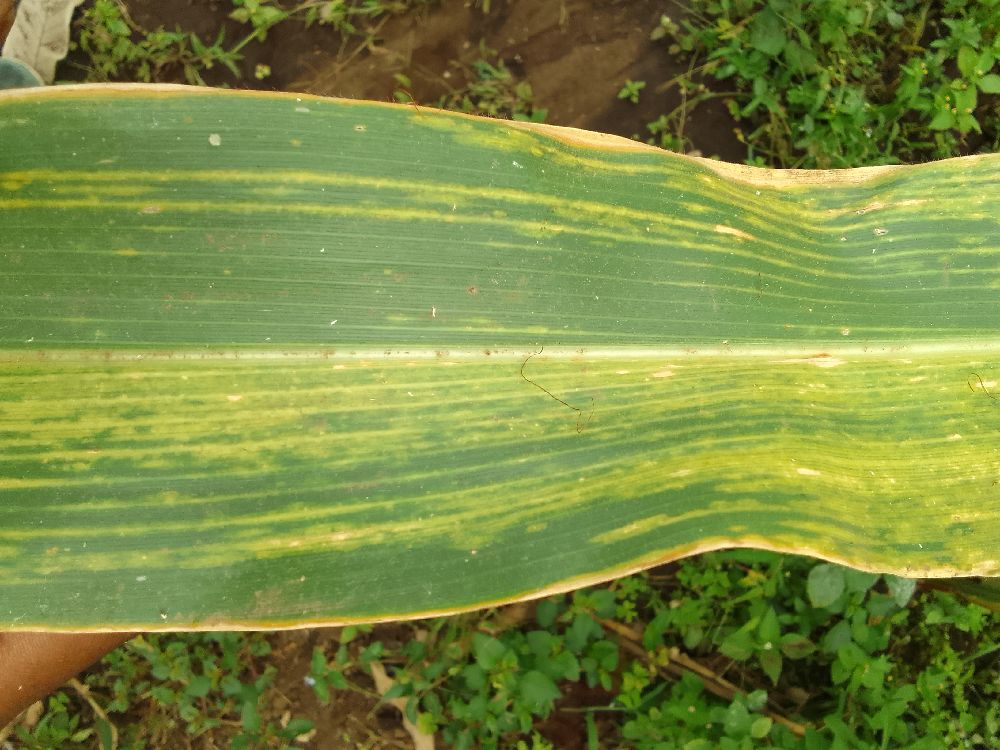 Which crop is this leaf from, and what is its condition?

maize, maize lethal necrosis
